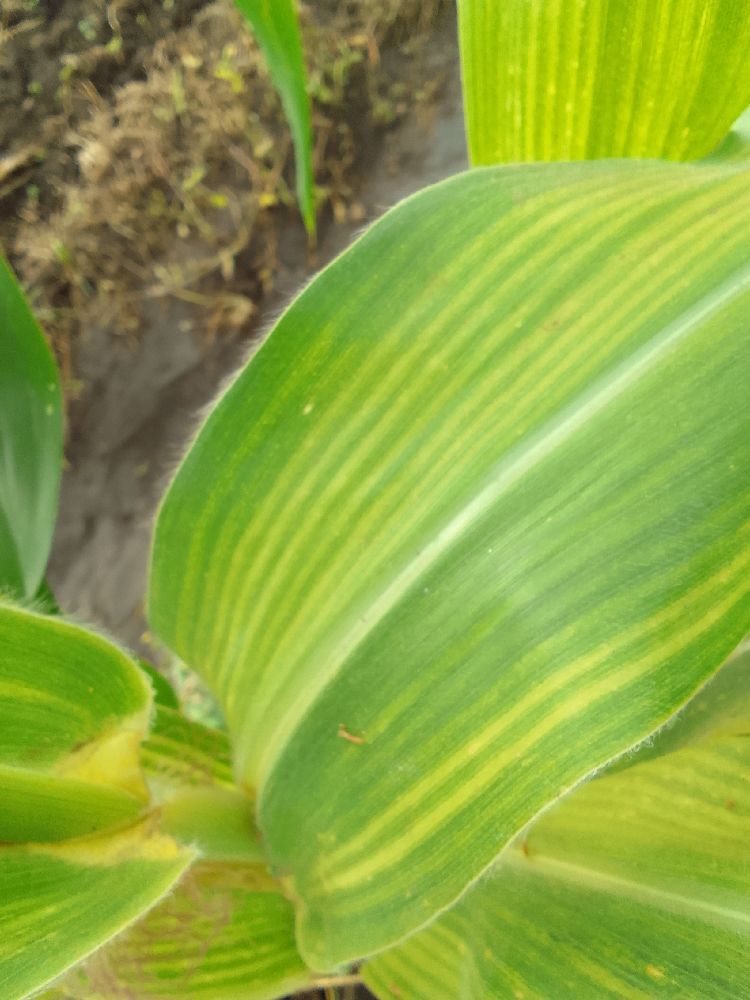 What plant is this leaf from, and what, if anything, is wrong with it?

maize, maize lethal necrosis
